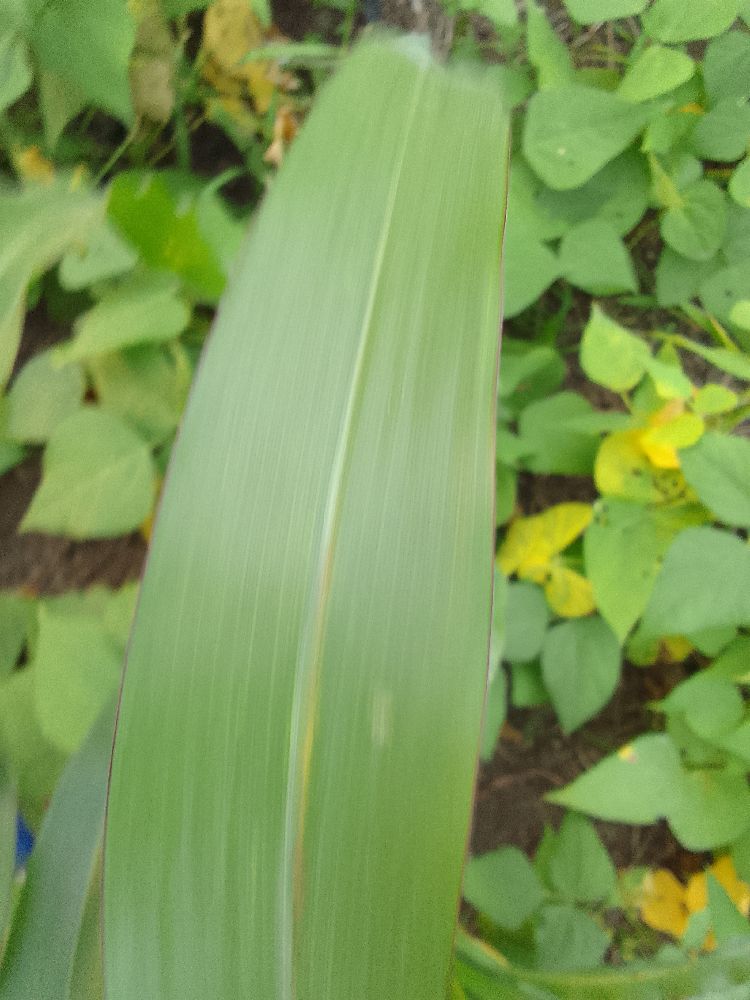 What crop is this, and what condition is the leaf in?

maize, healthy
